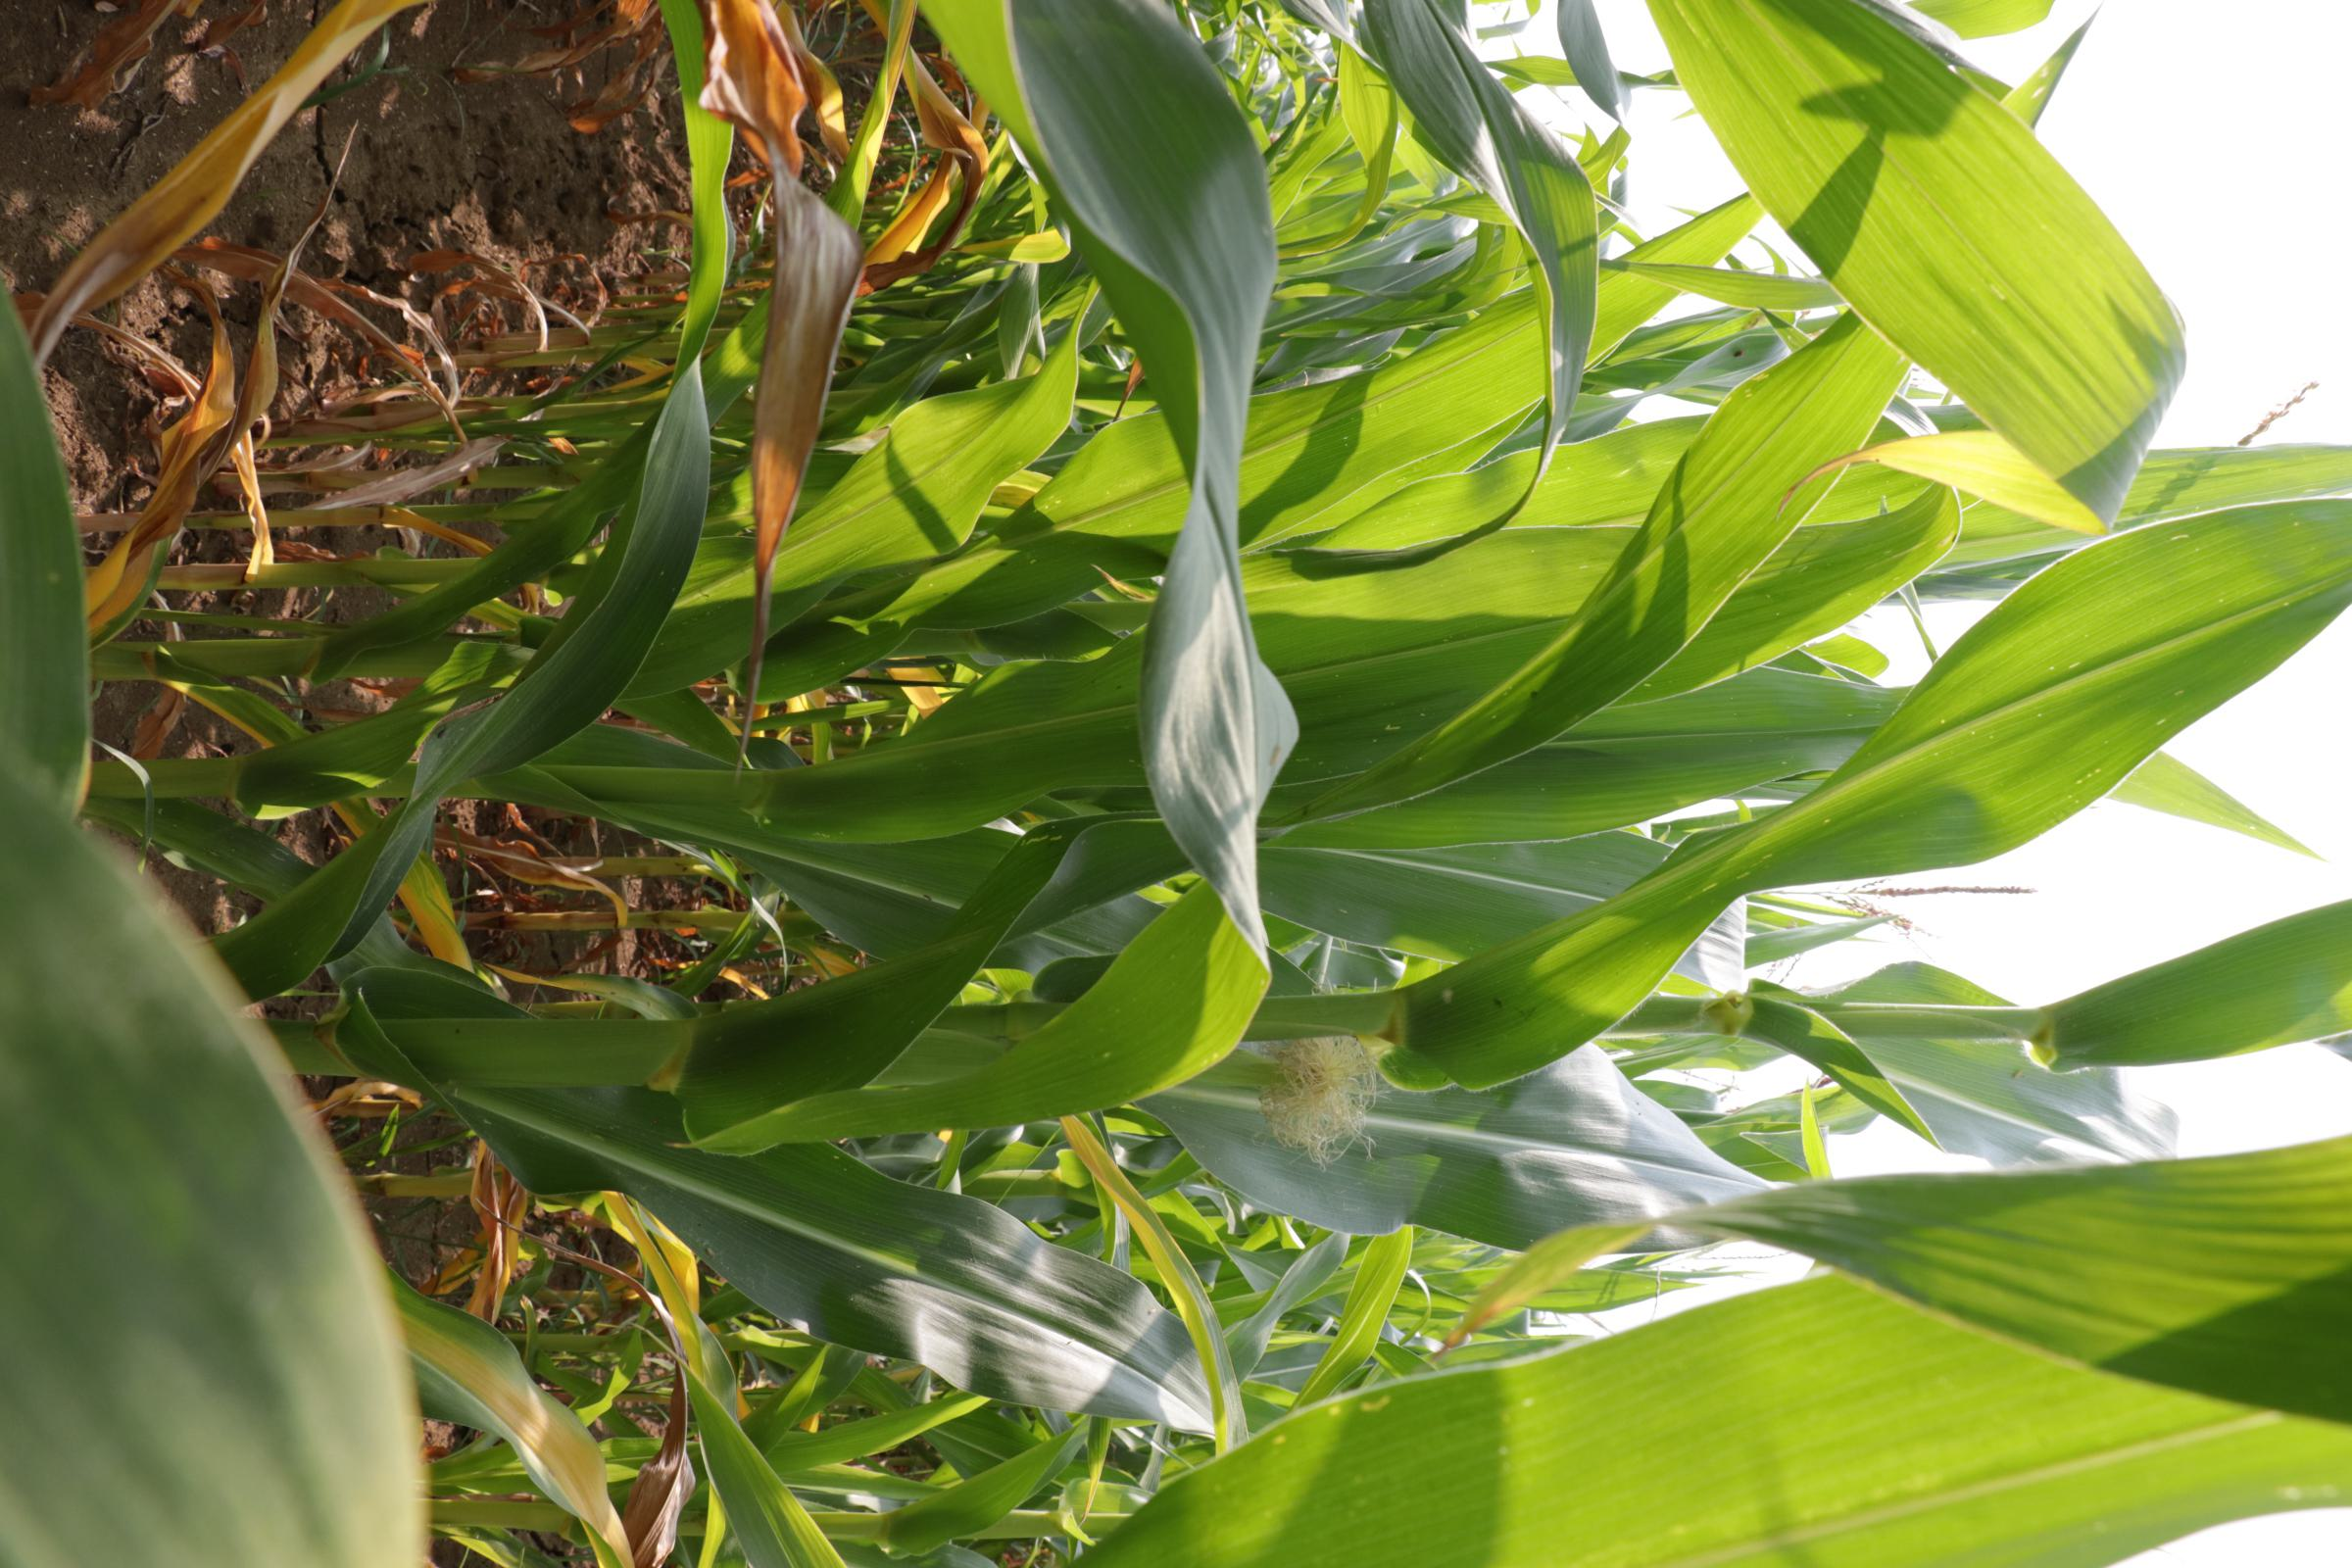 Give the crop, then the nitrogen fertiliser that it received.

maize, no added nitrogen
